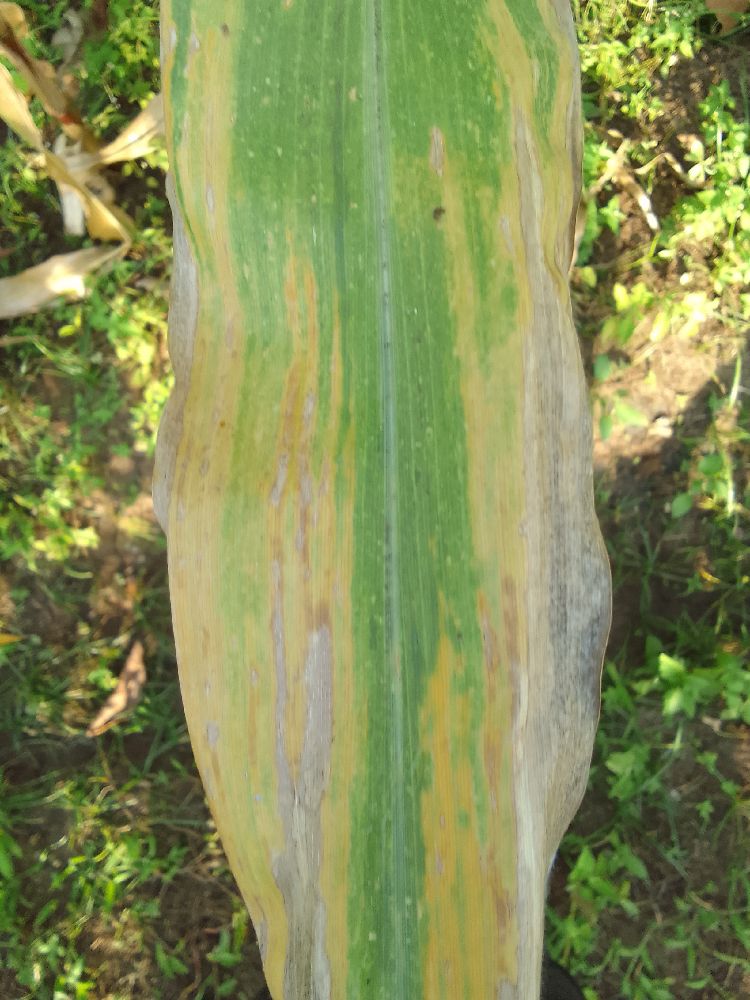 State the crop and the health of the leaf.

maize, maize lethal necrosis
